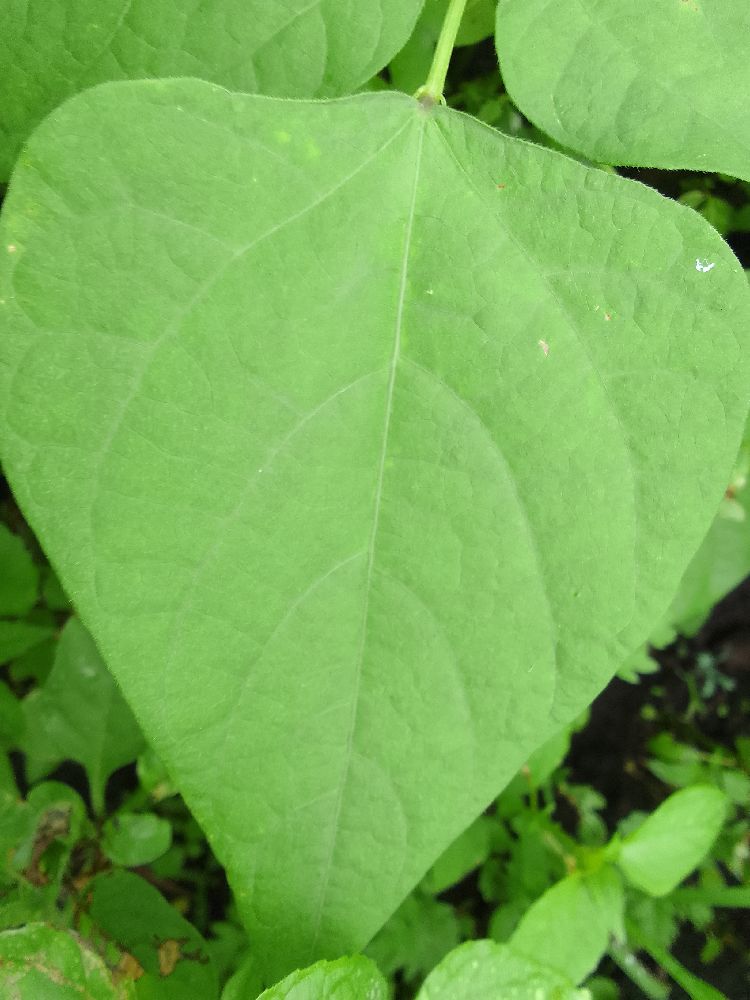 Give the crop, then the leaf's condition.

common bean, healthy
